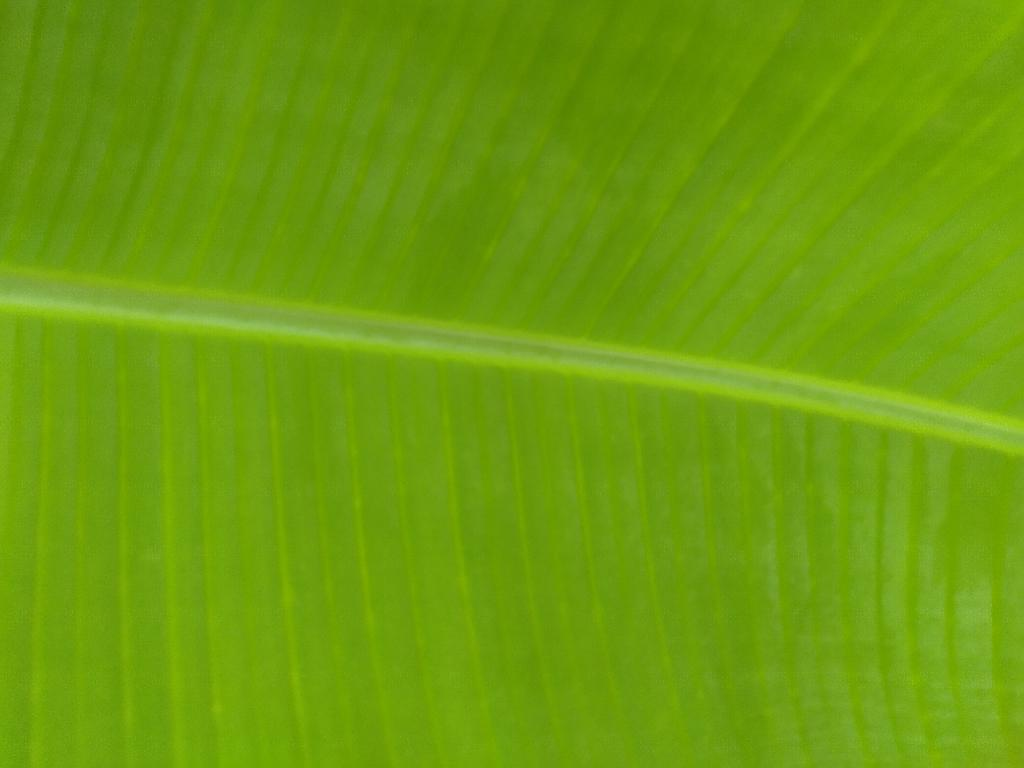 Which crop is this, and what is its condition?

banana, healthy
